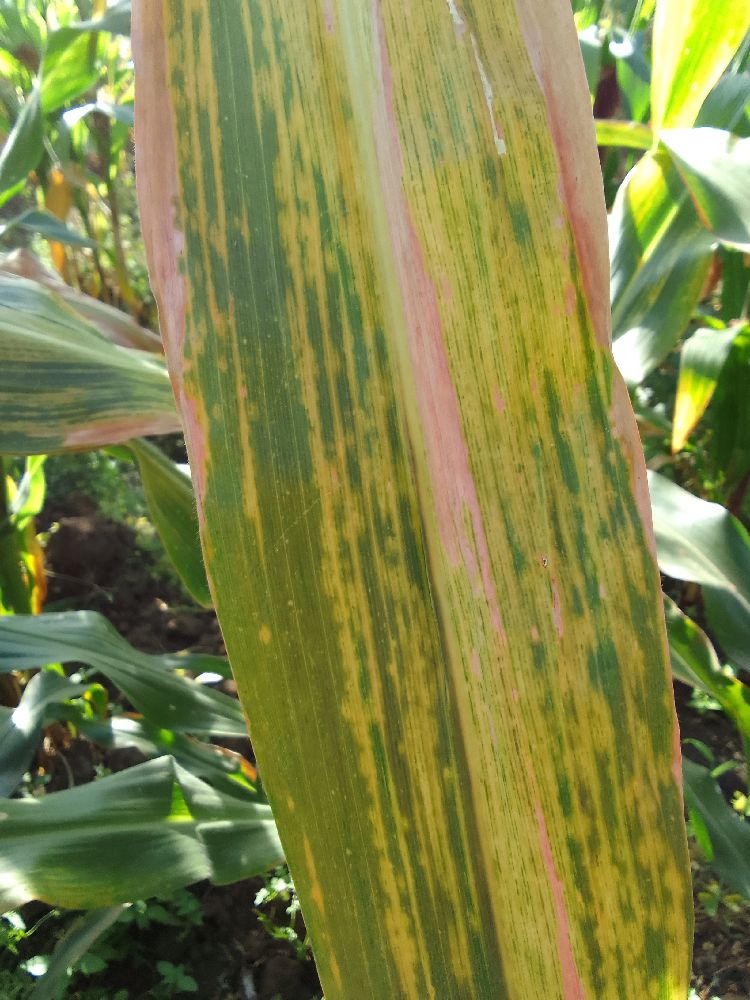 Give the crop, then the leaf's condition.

maize, maize lethal necrosis
